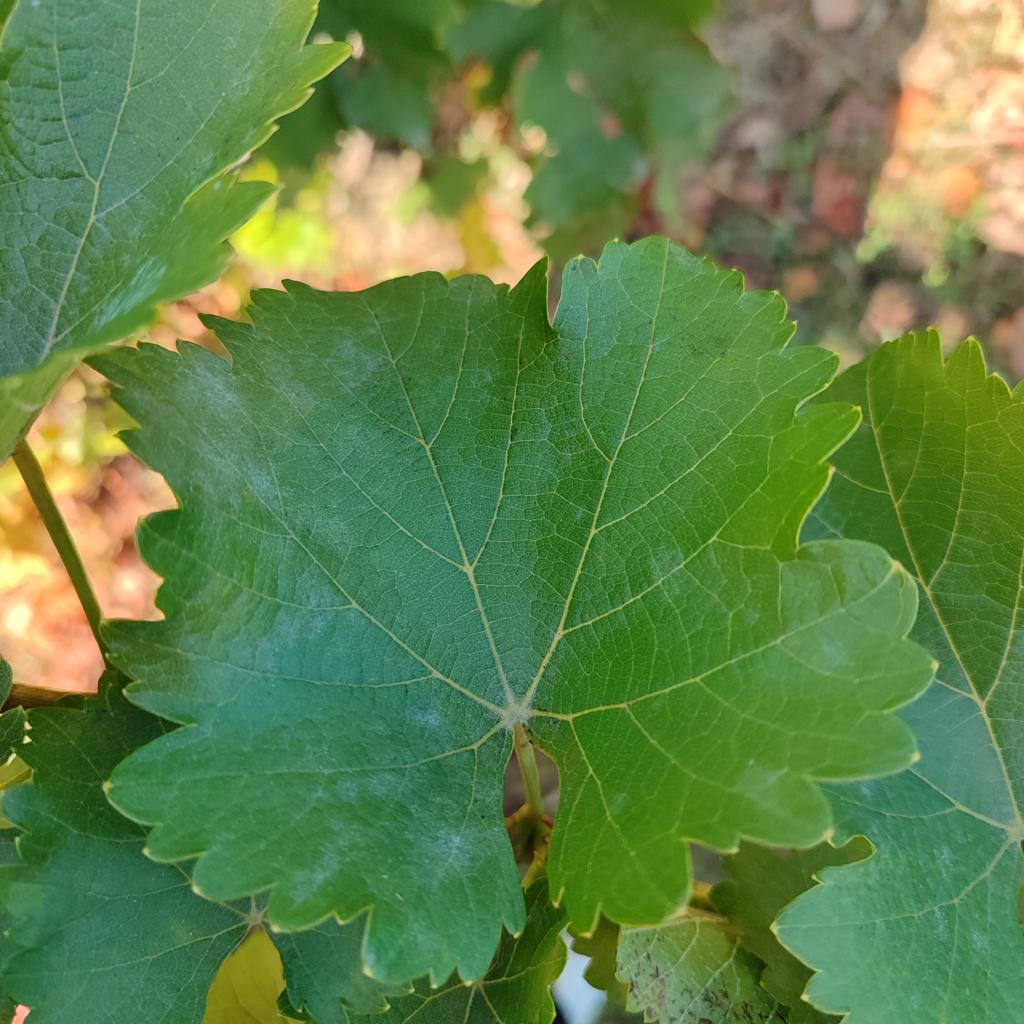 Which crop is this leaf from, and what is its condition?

grapevine, powdery mildew
